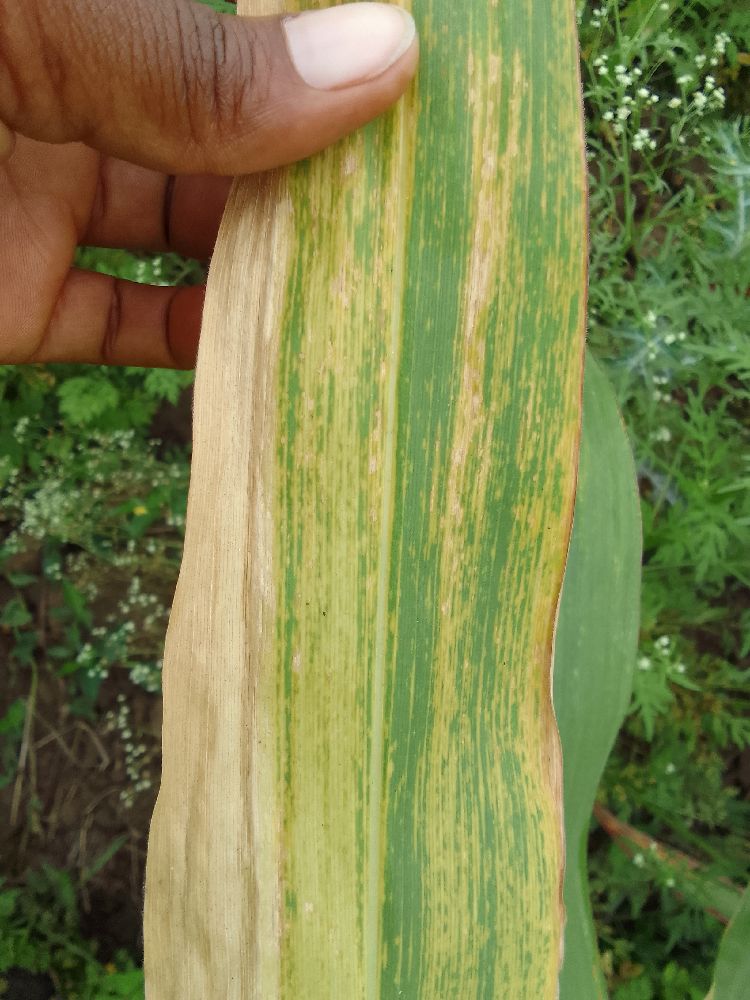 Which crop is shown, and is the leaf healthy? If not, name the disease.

maize, maize lethal necrosis
